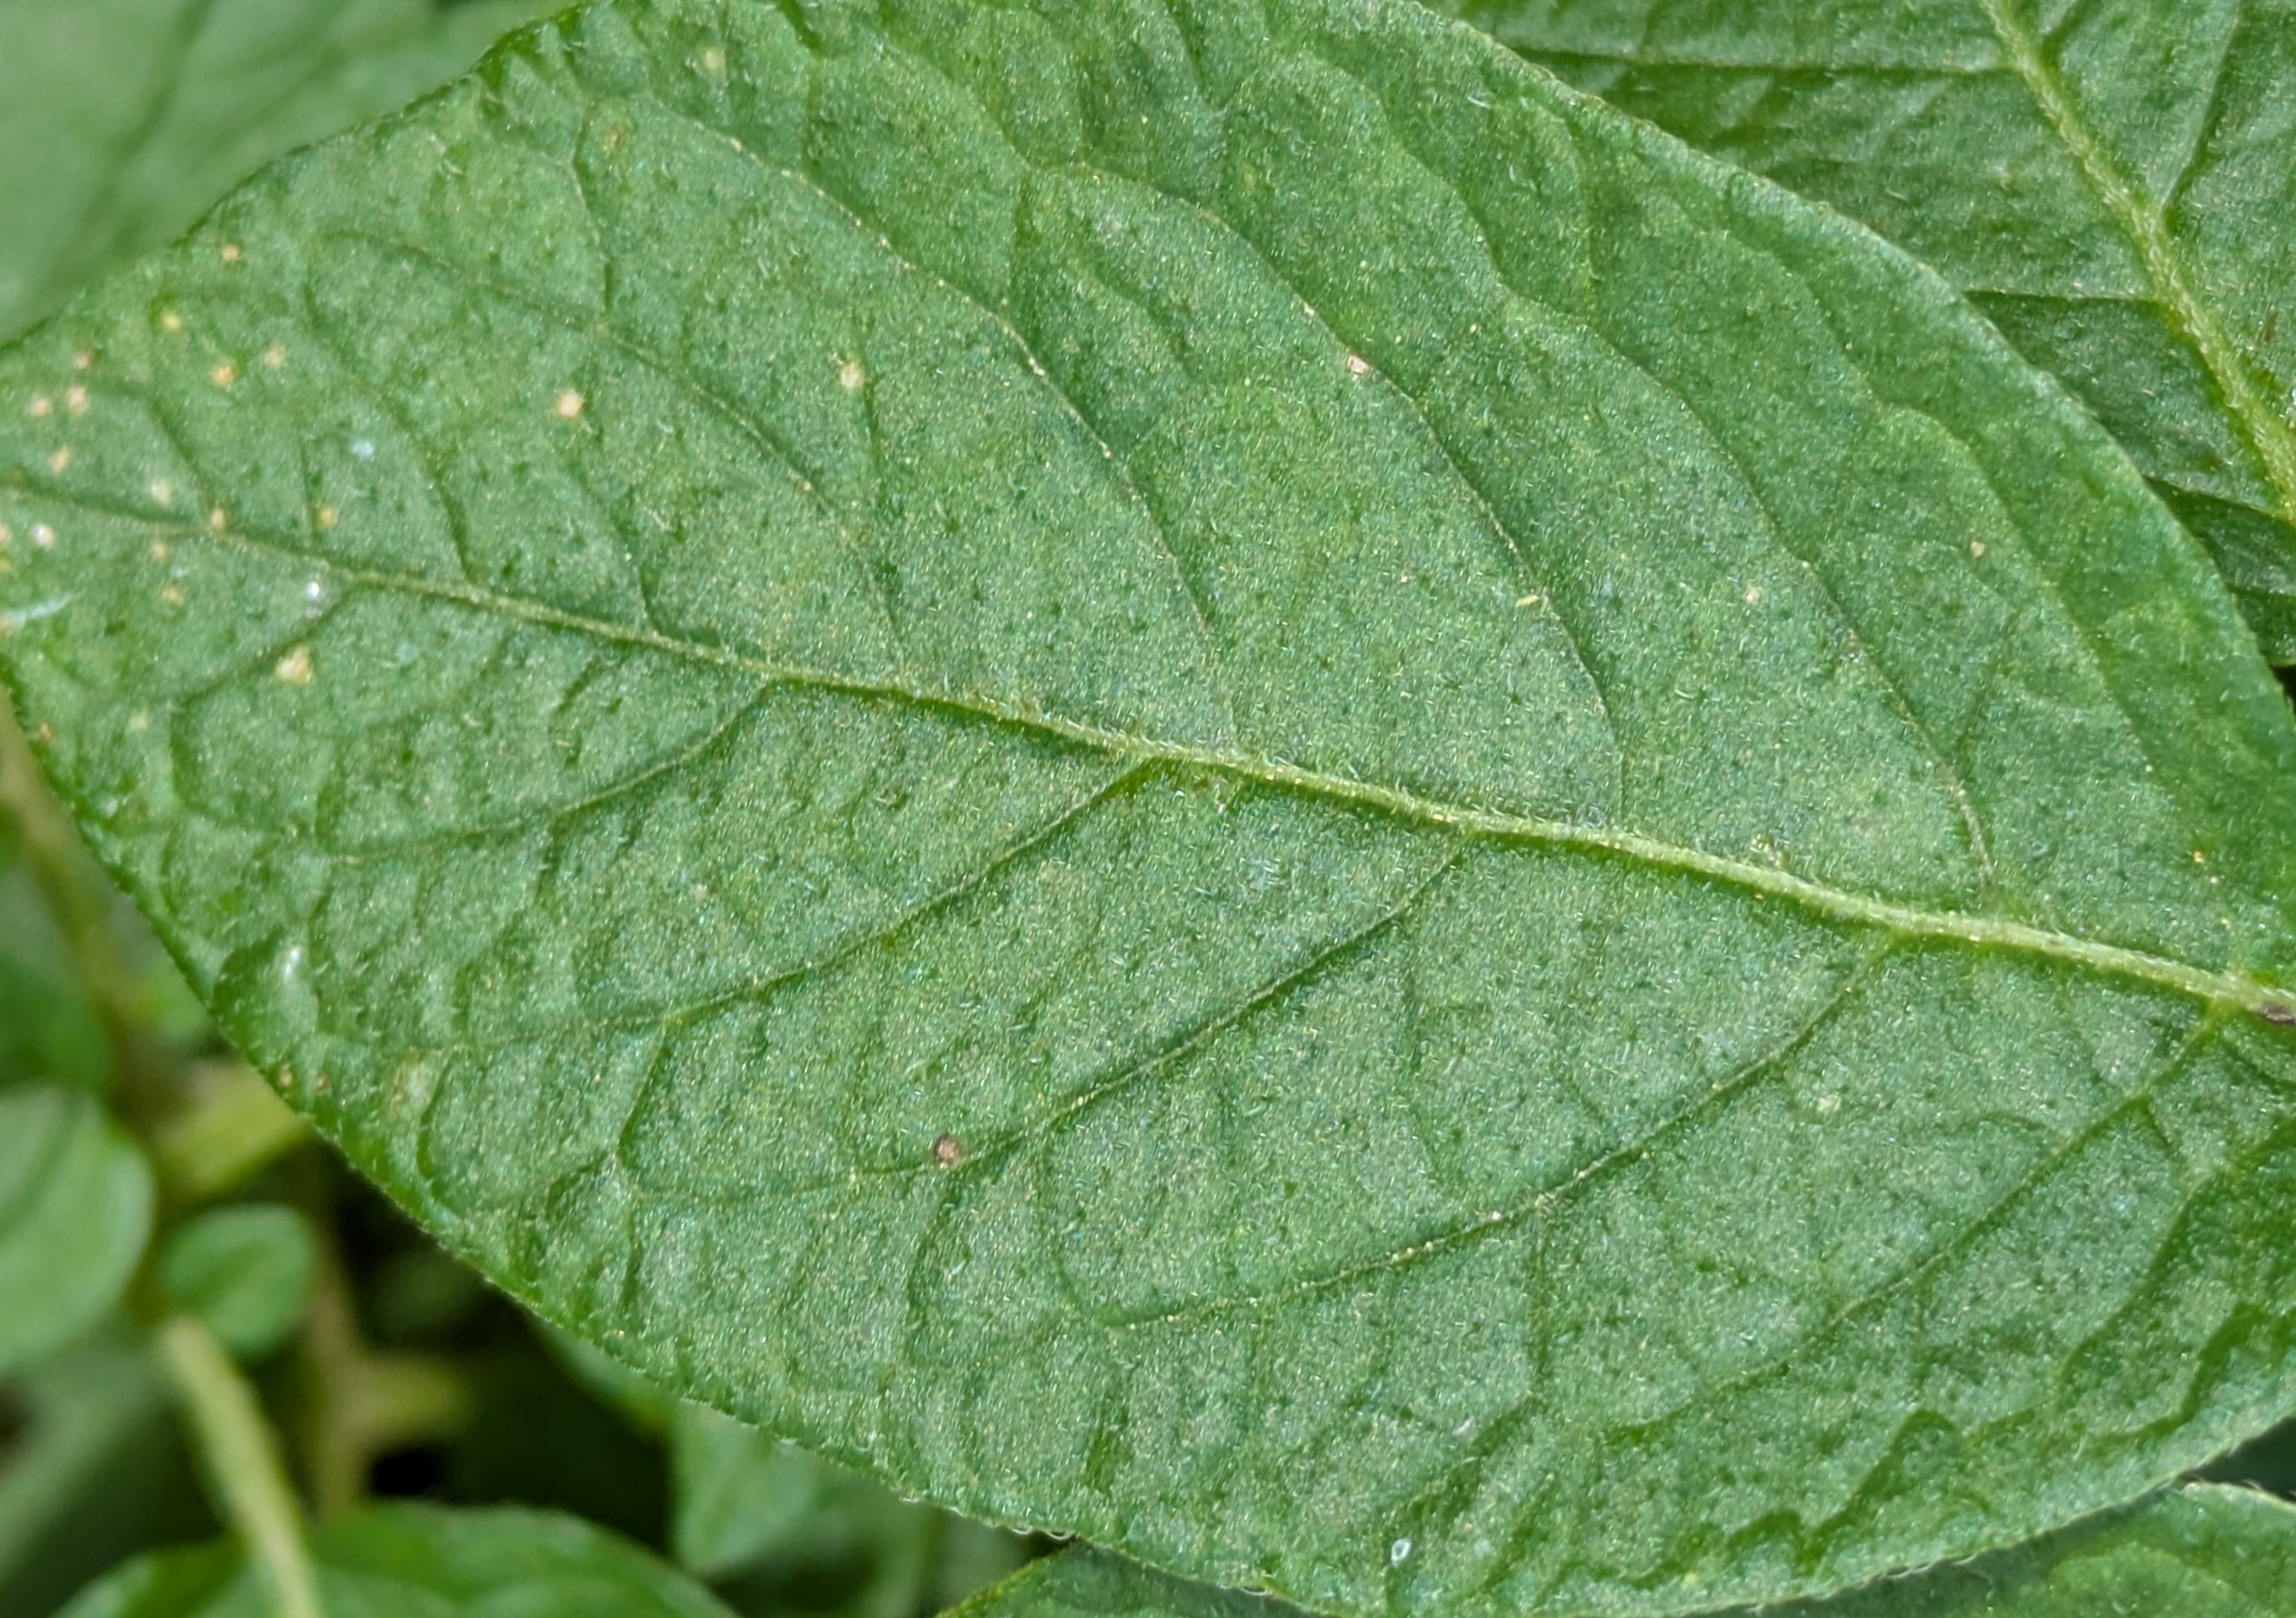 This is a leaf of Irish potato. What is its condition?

healthy
